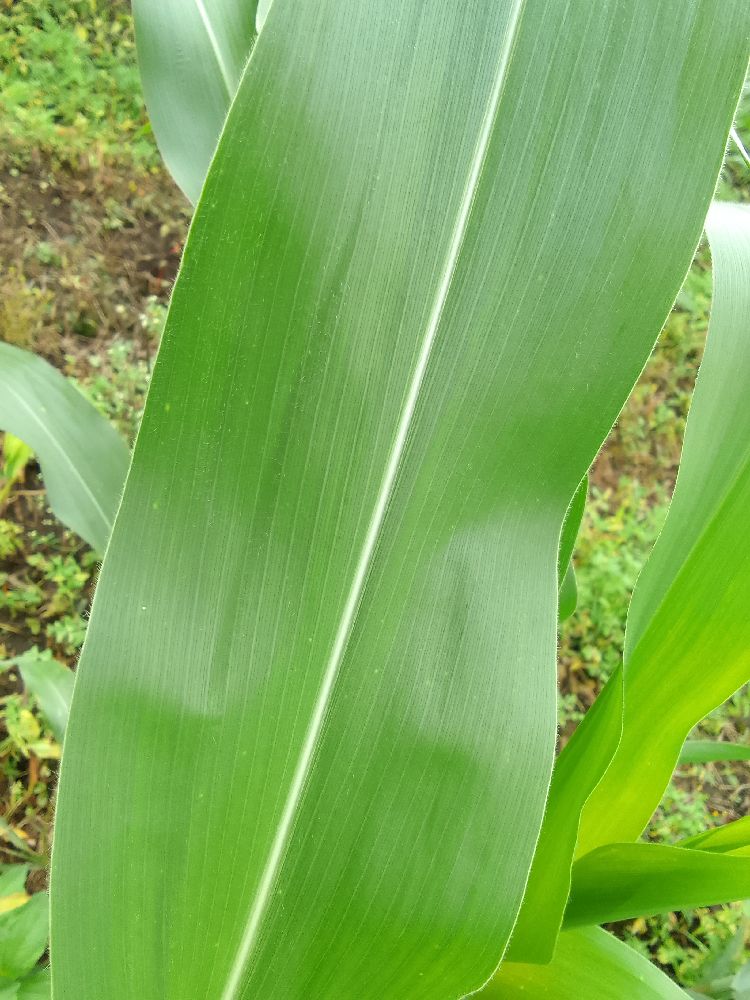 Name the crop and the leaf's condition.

maize, healthy
